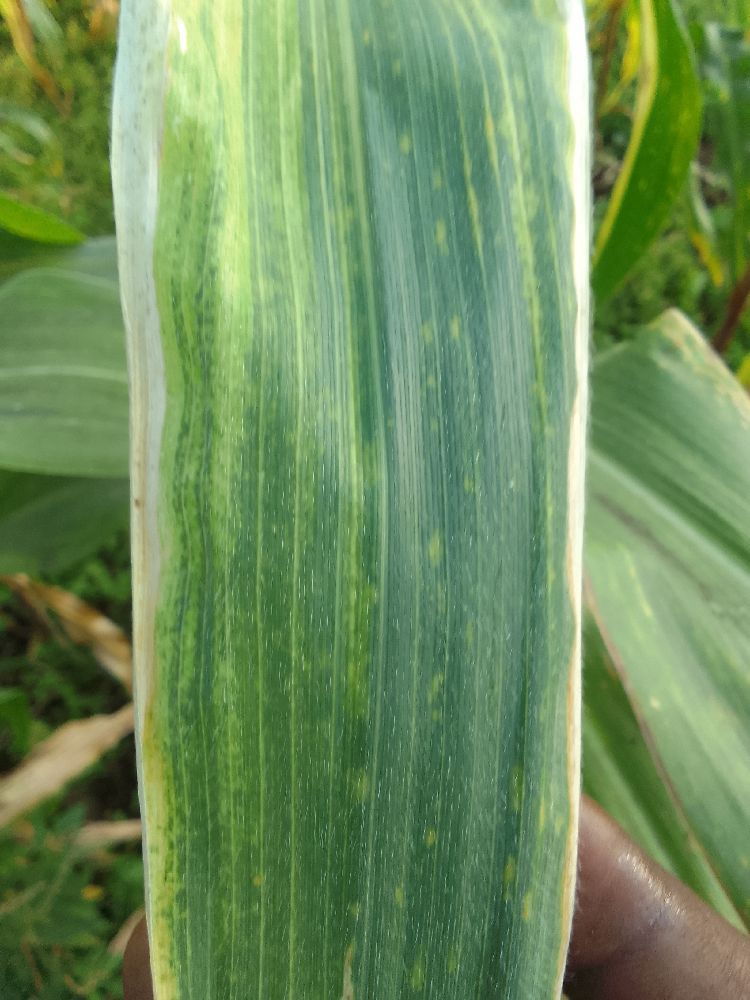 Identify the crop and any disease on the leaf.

maize, maize lethal necrosis
